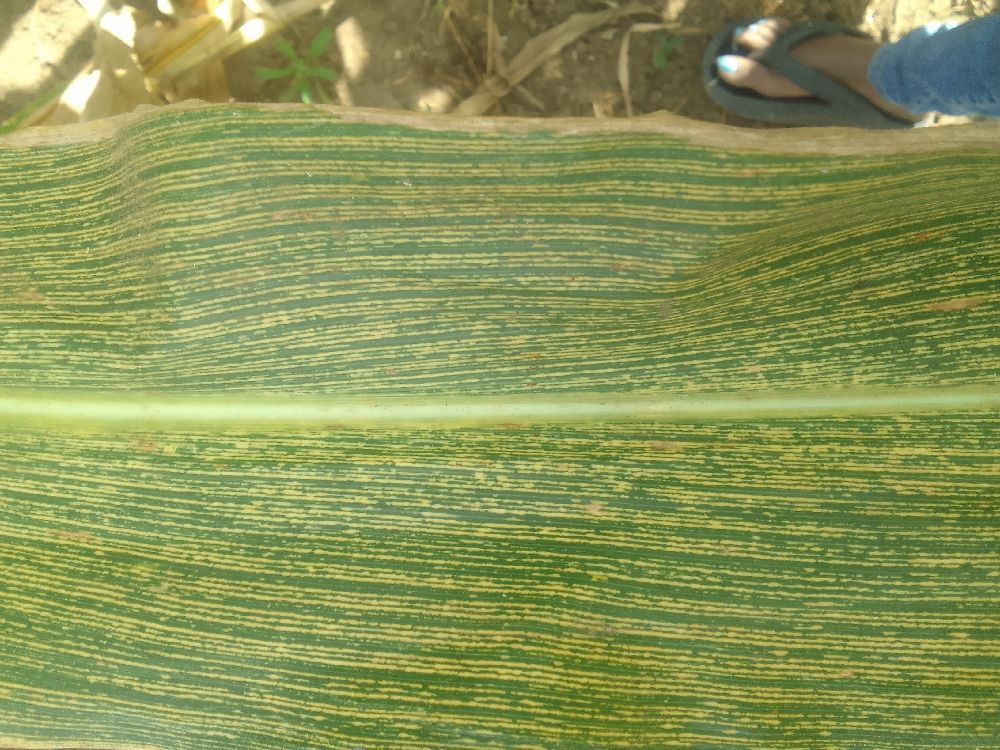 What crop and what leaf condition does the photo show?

maize, maize streak virus
